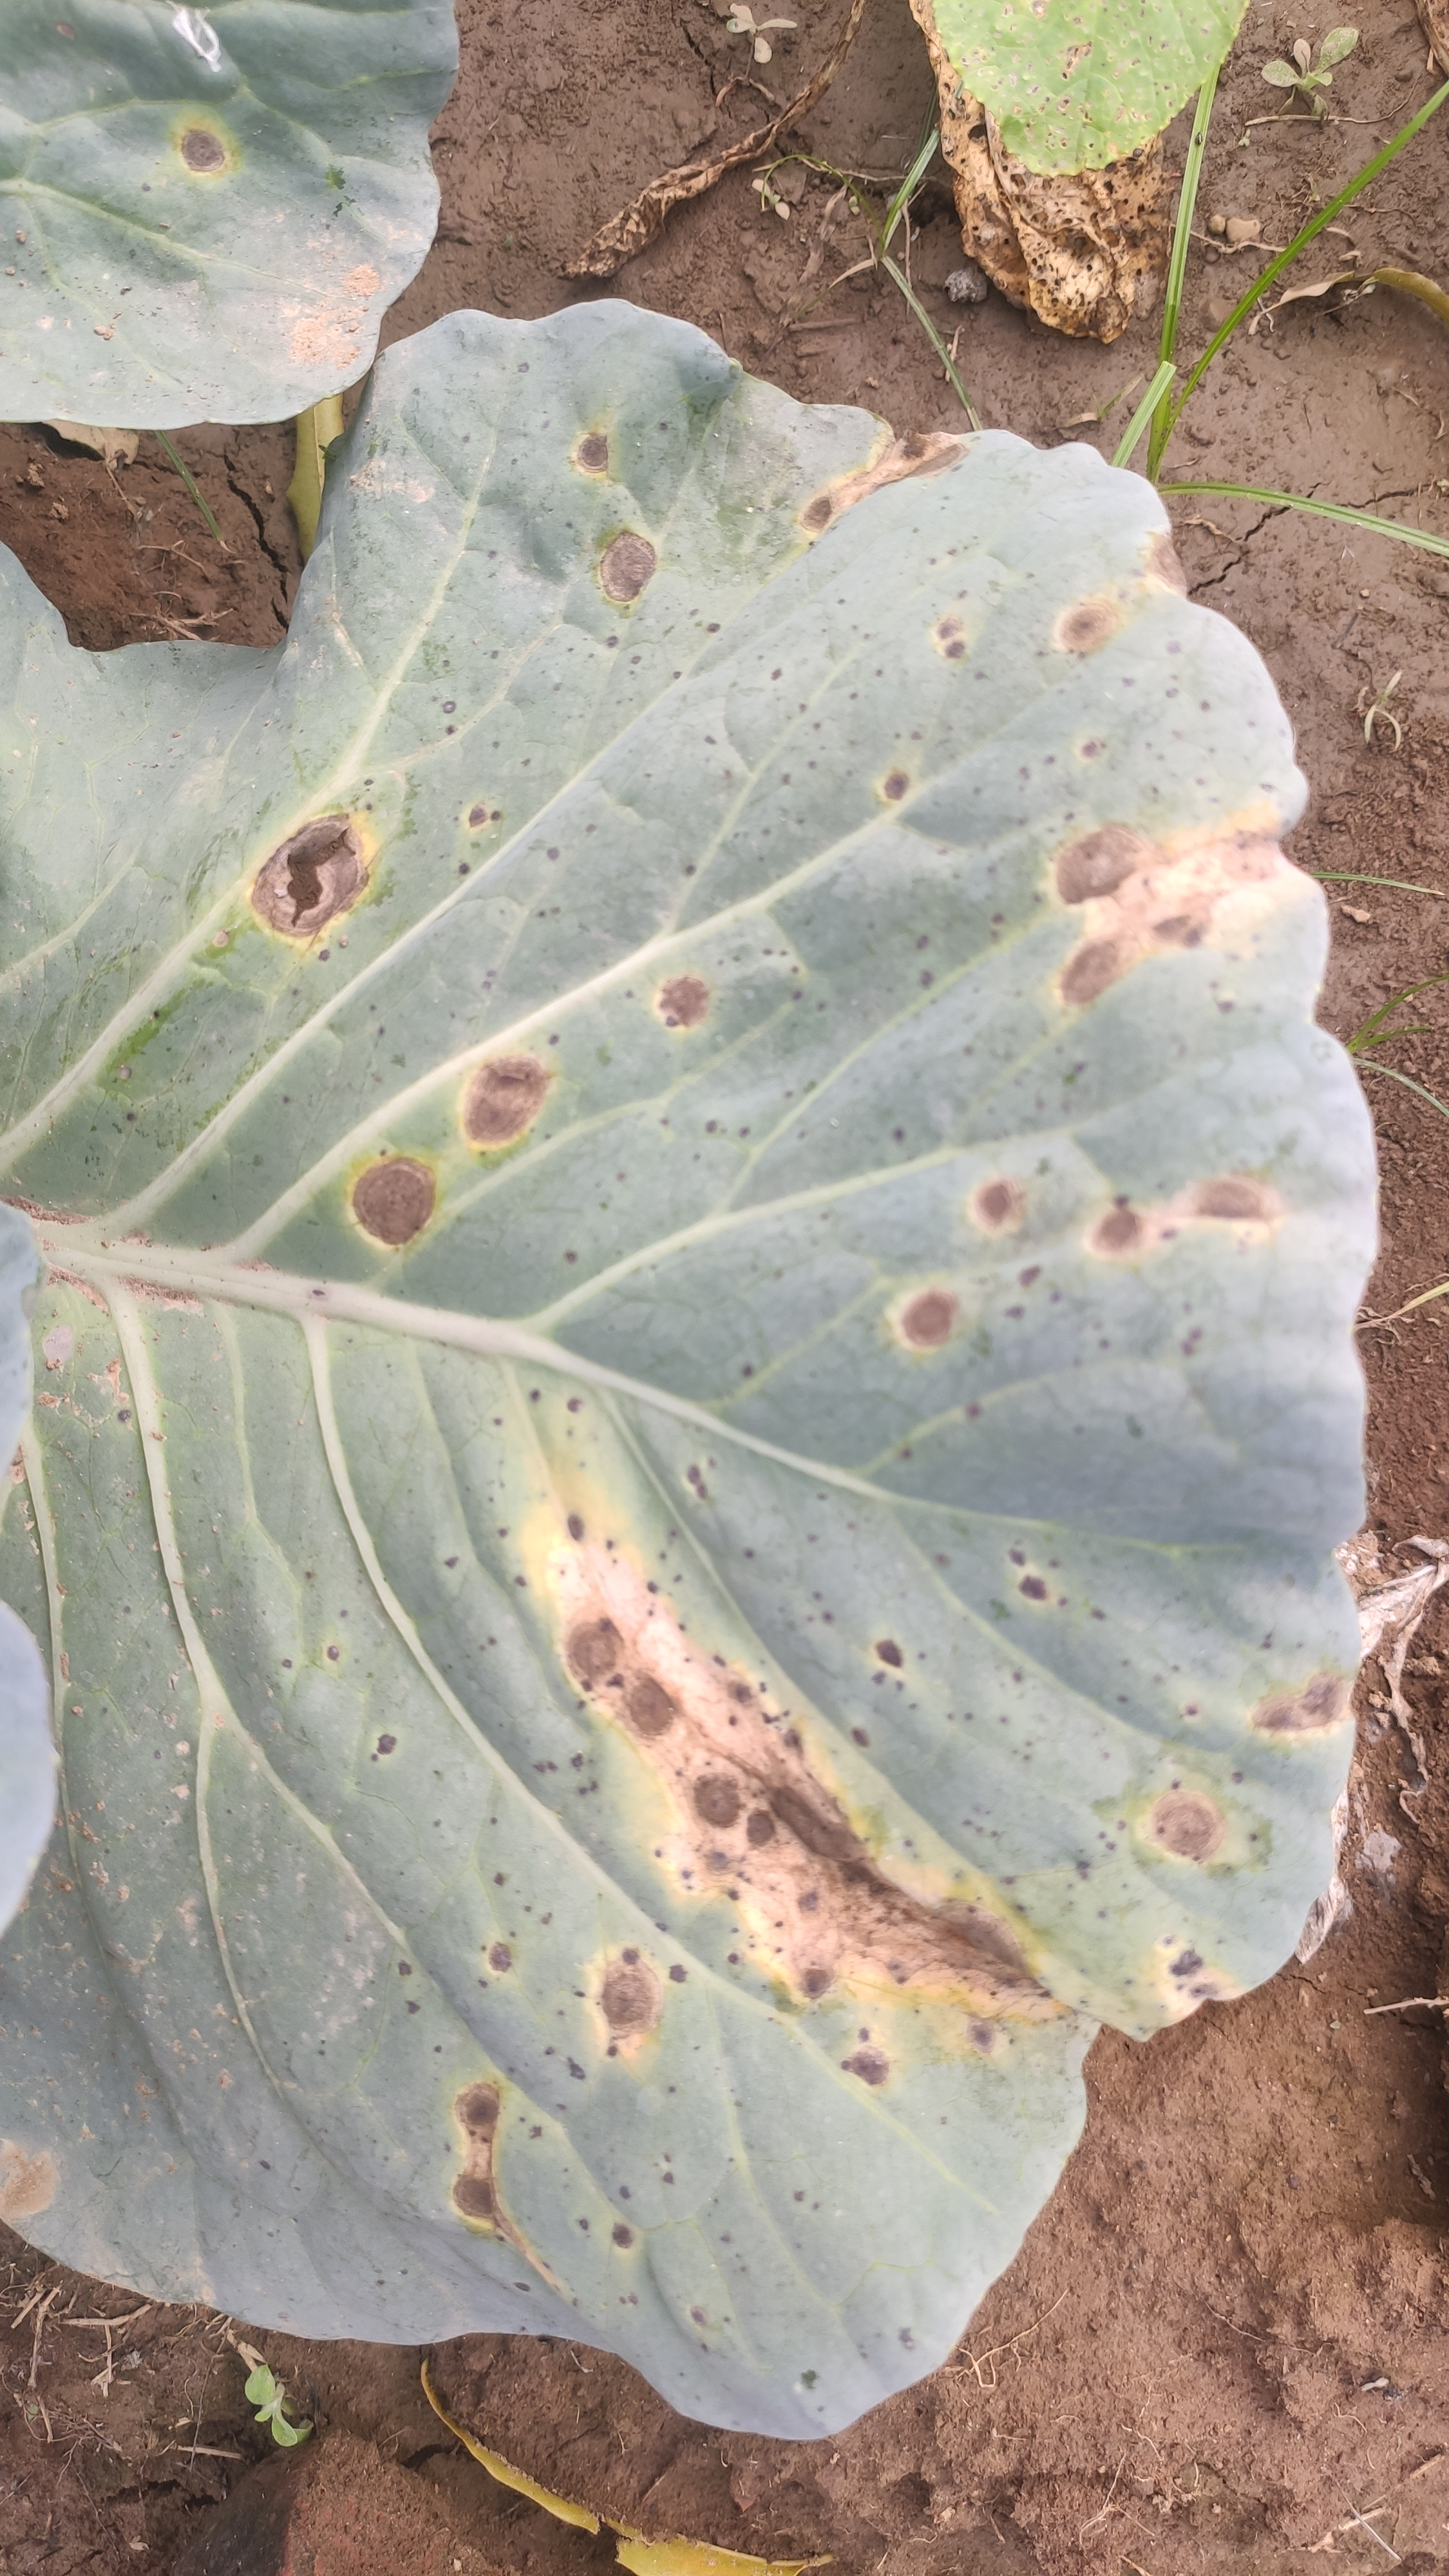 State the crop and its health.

cabbage, alternaria
